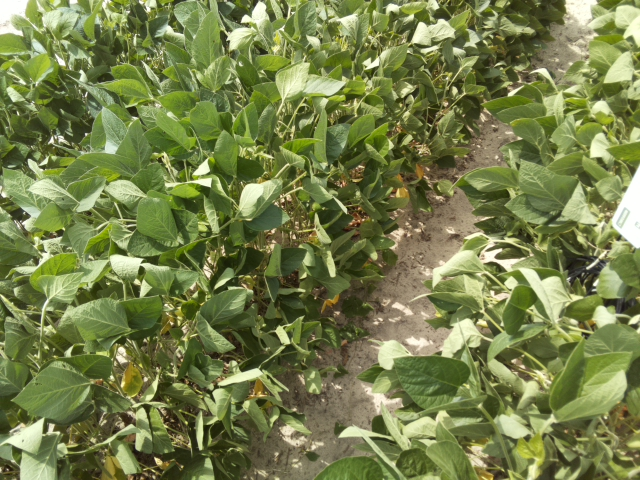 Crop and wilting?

soybean, slight leaflet or petiole turgor loss in upper canopy
